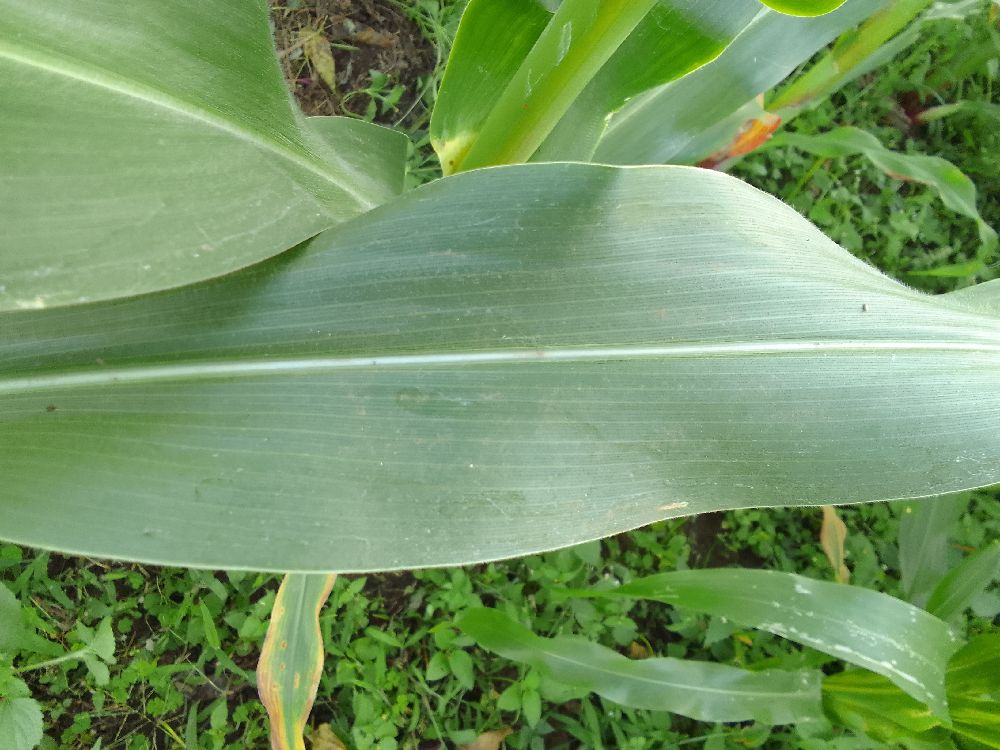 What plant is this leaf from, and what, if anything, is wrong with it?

maize, healthy
